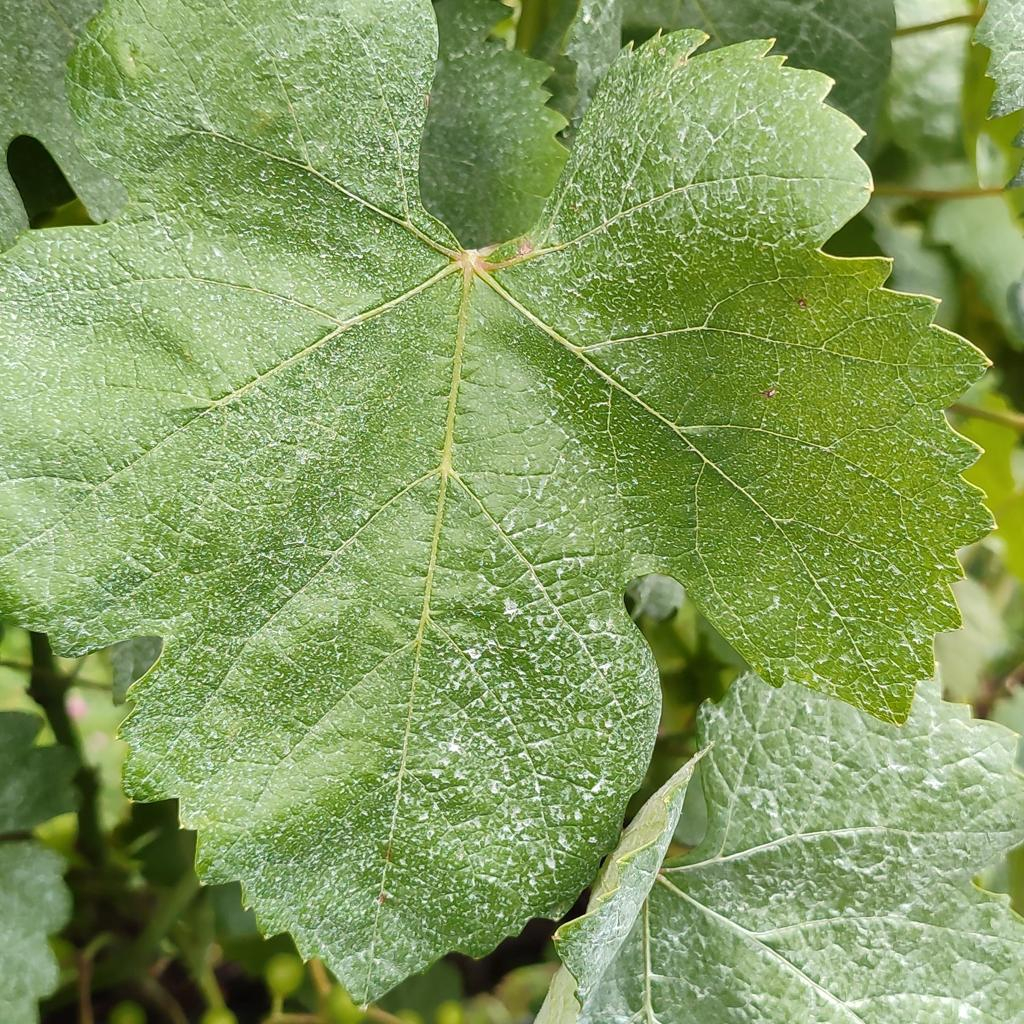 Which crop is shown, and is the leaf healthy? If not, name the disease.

grapevine, healthy
